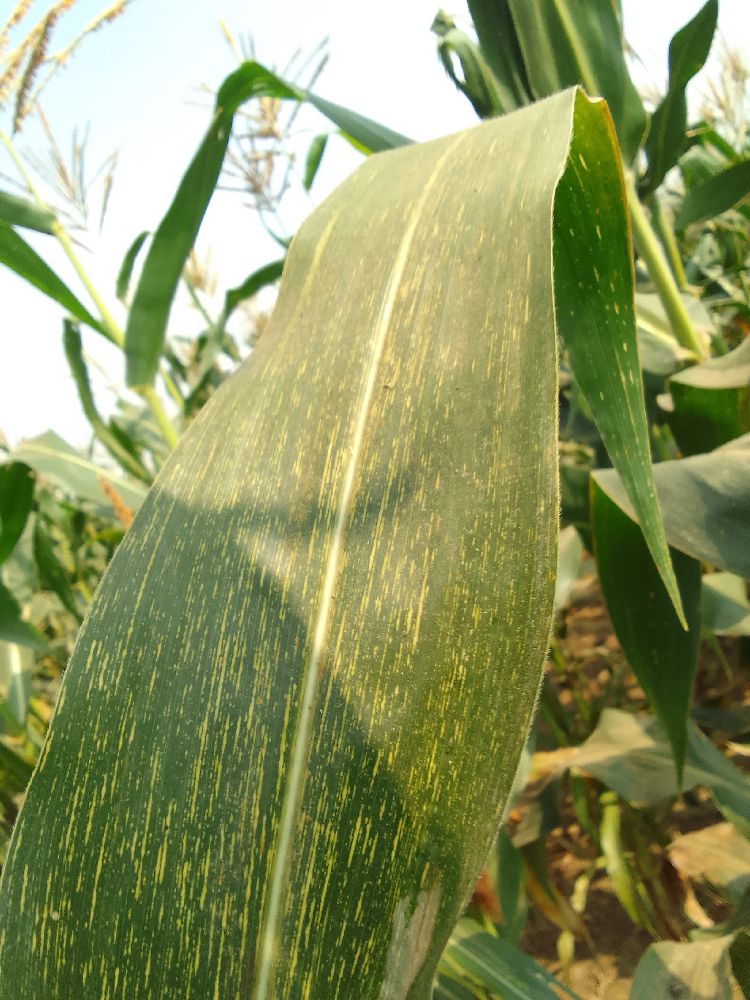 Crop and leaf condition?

maize, maize streak virus
